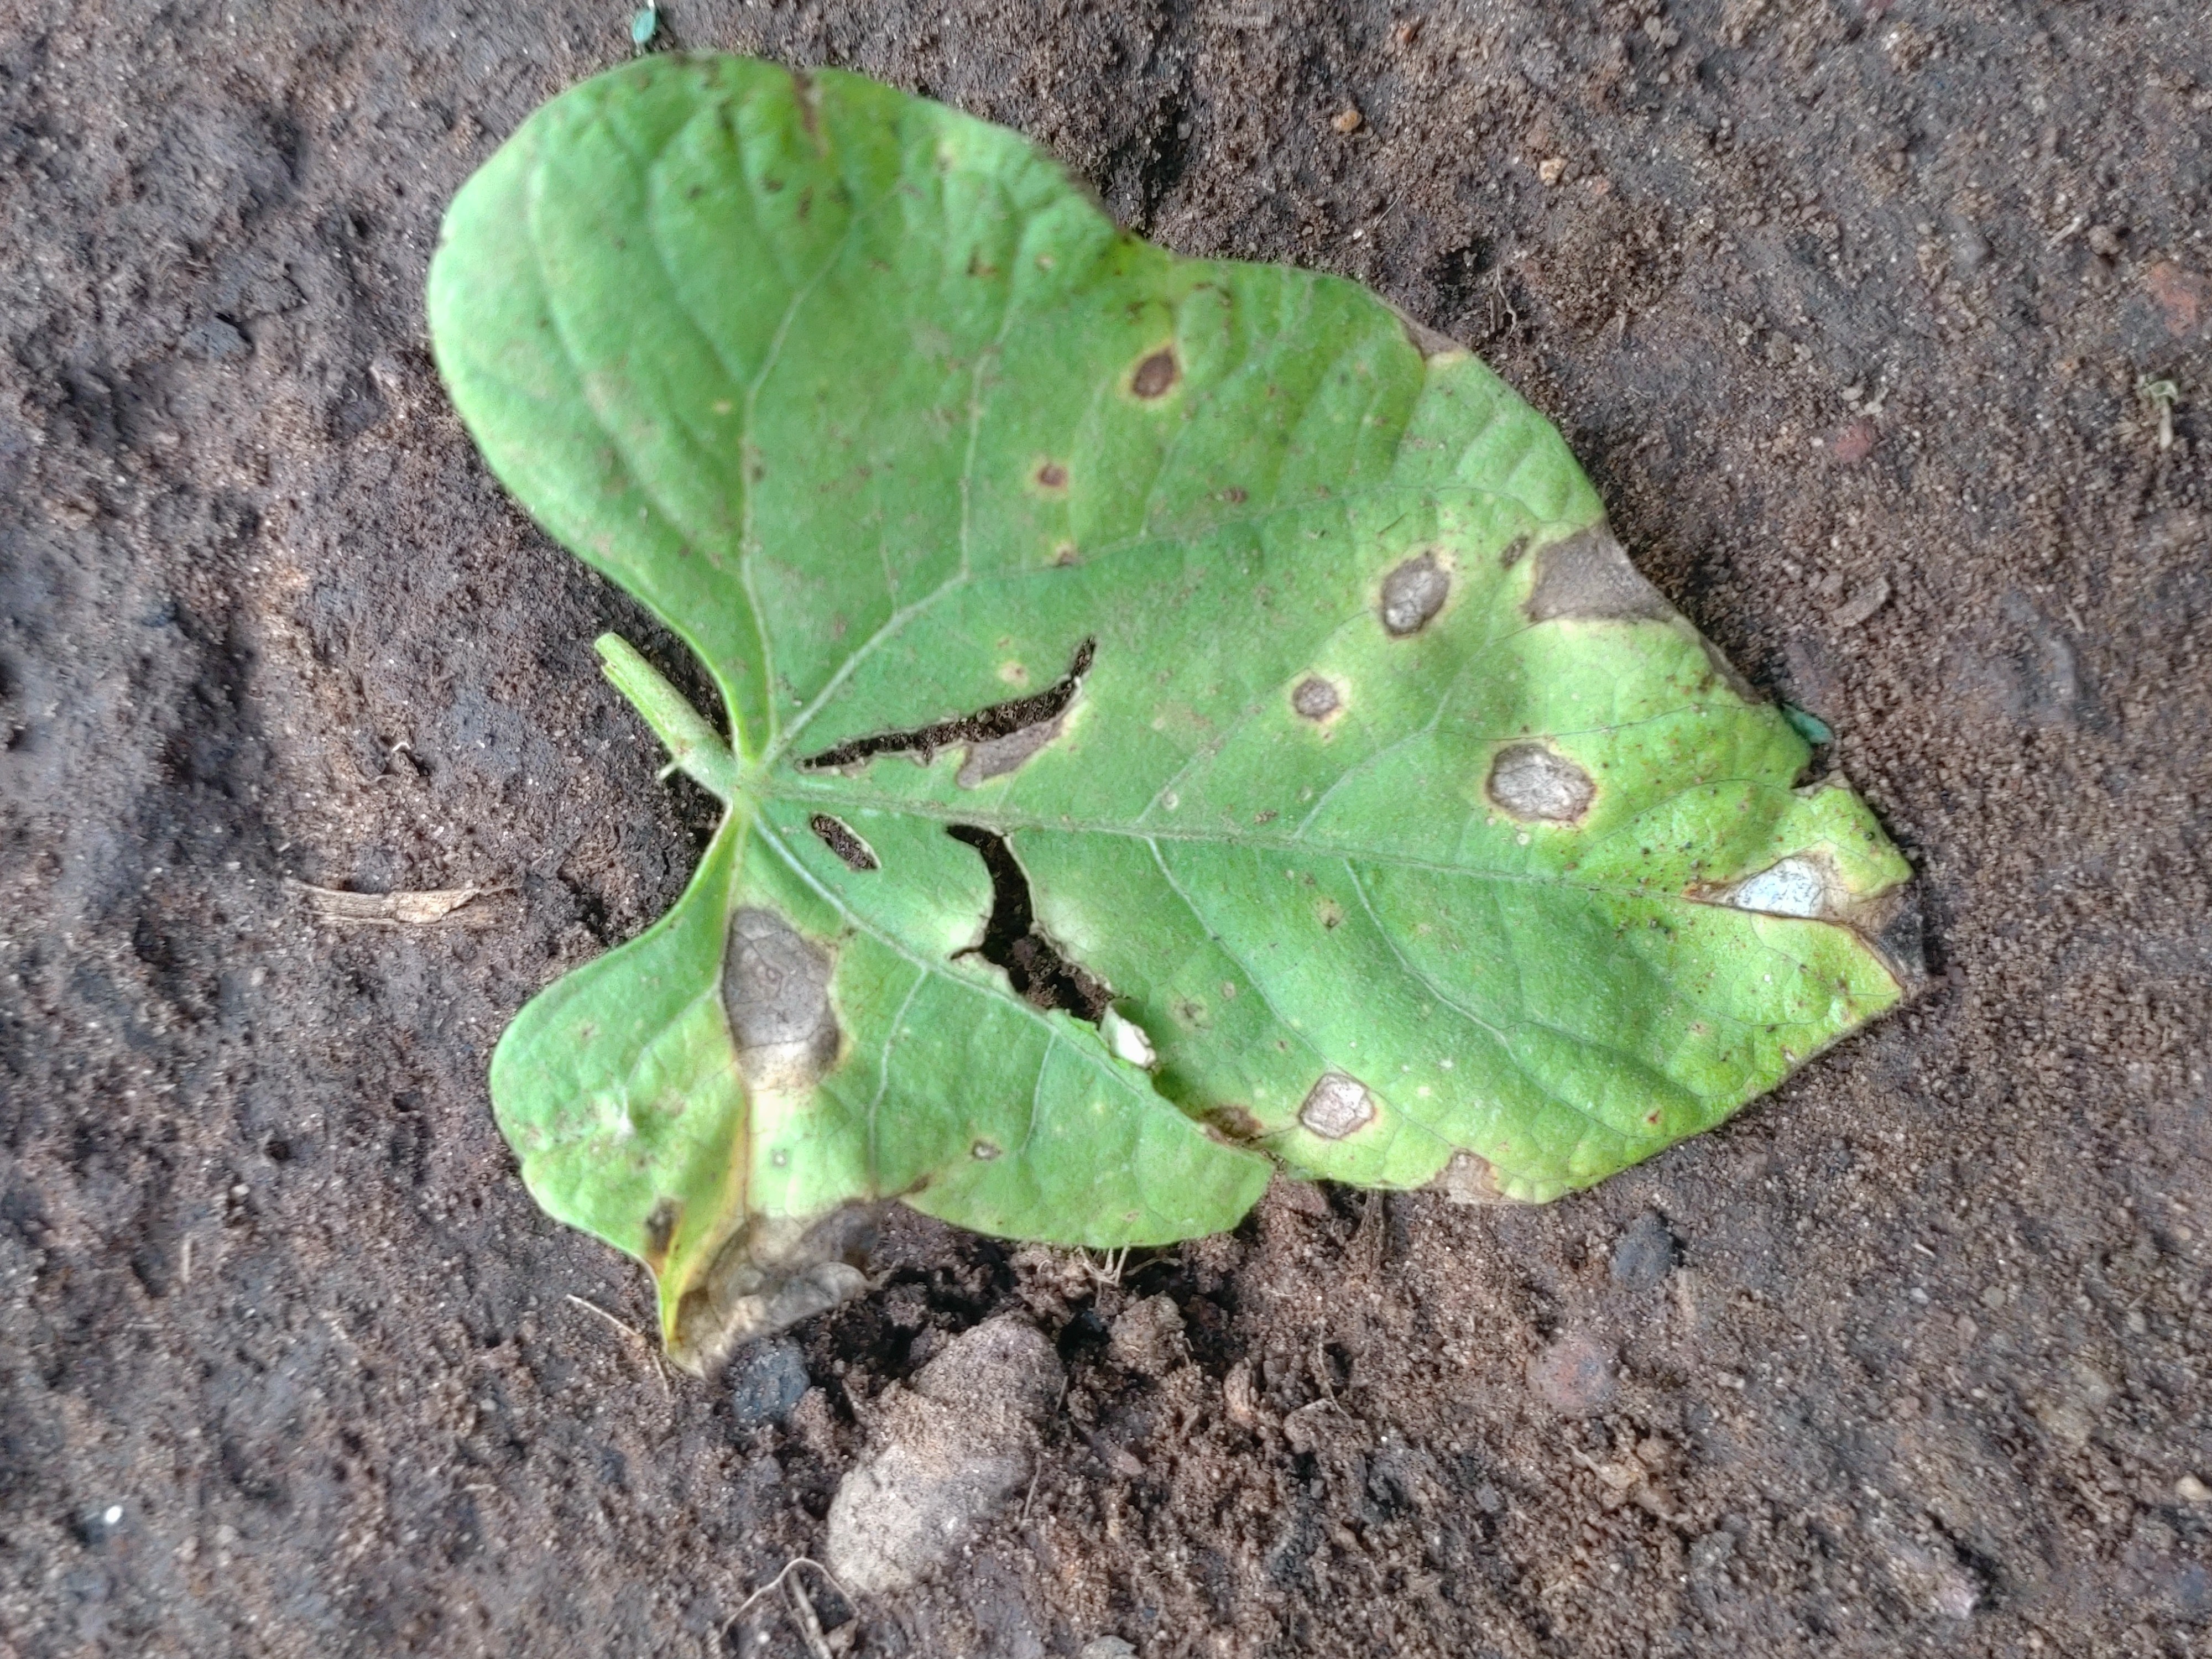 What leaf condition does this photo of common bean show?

anthracnose
